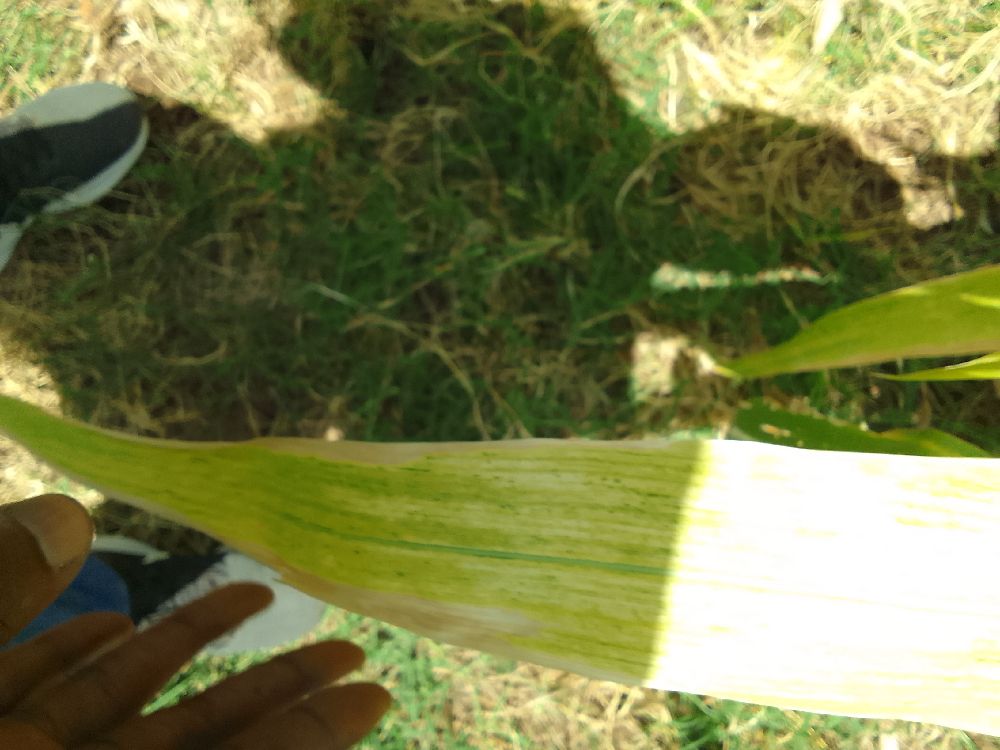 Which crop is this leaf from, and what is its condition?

maize, maize lethal necrosis
